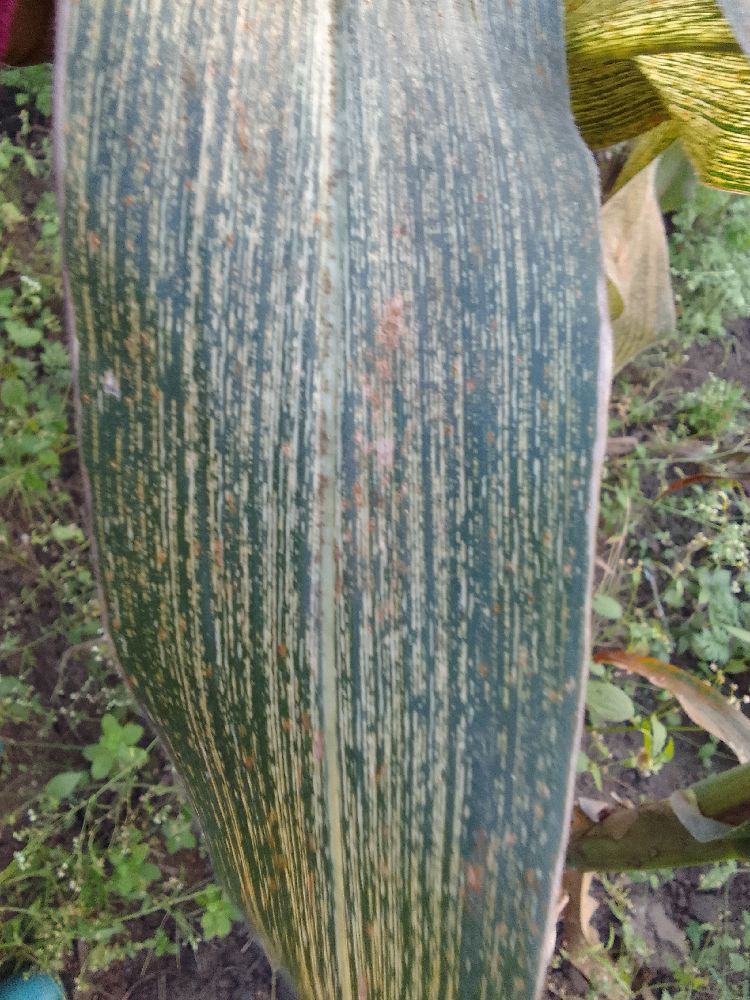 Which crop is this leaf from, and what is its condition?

maize, maize streak virus
